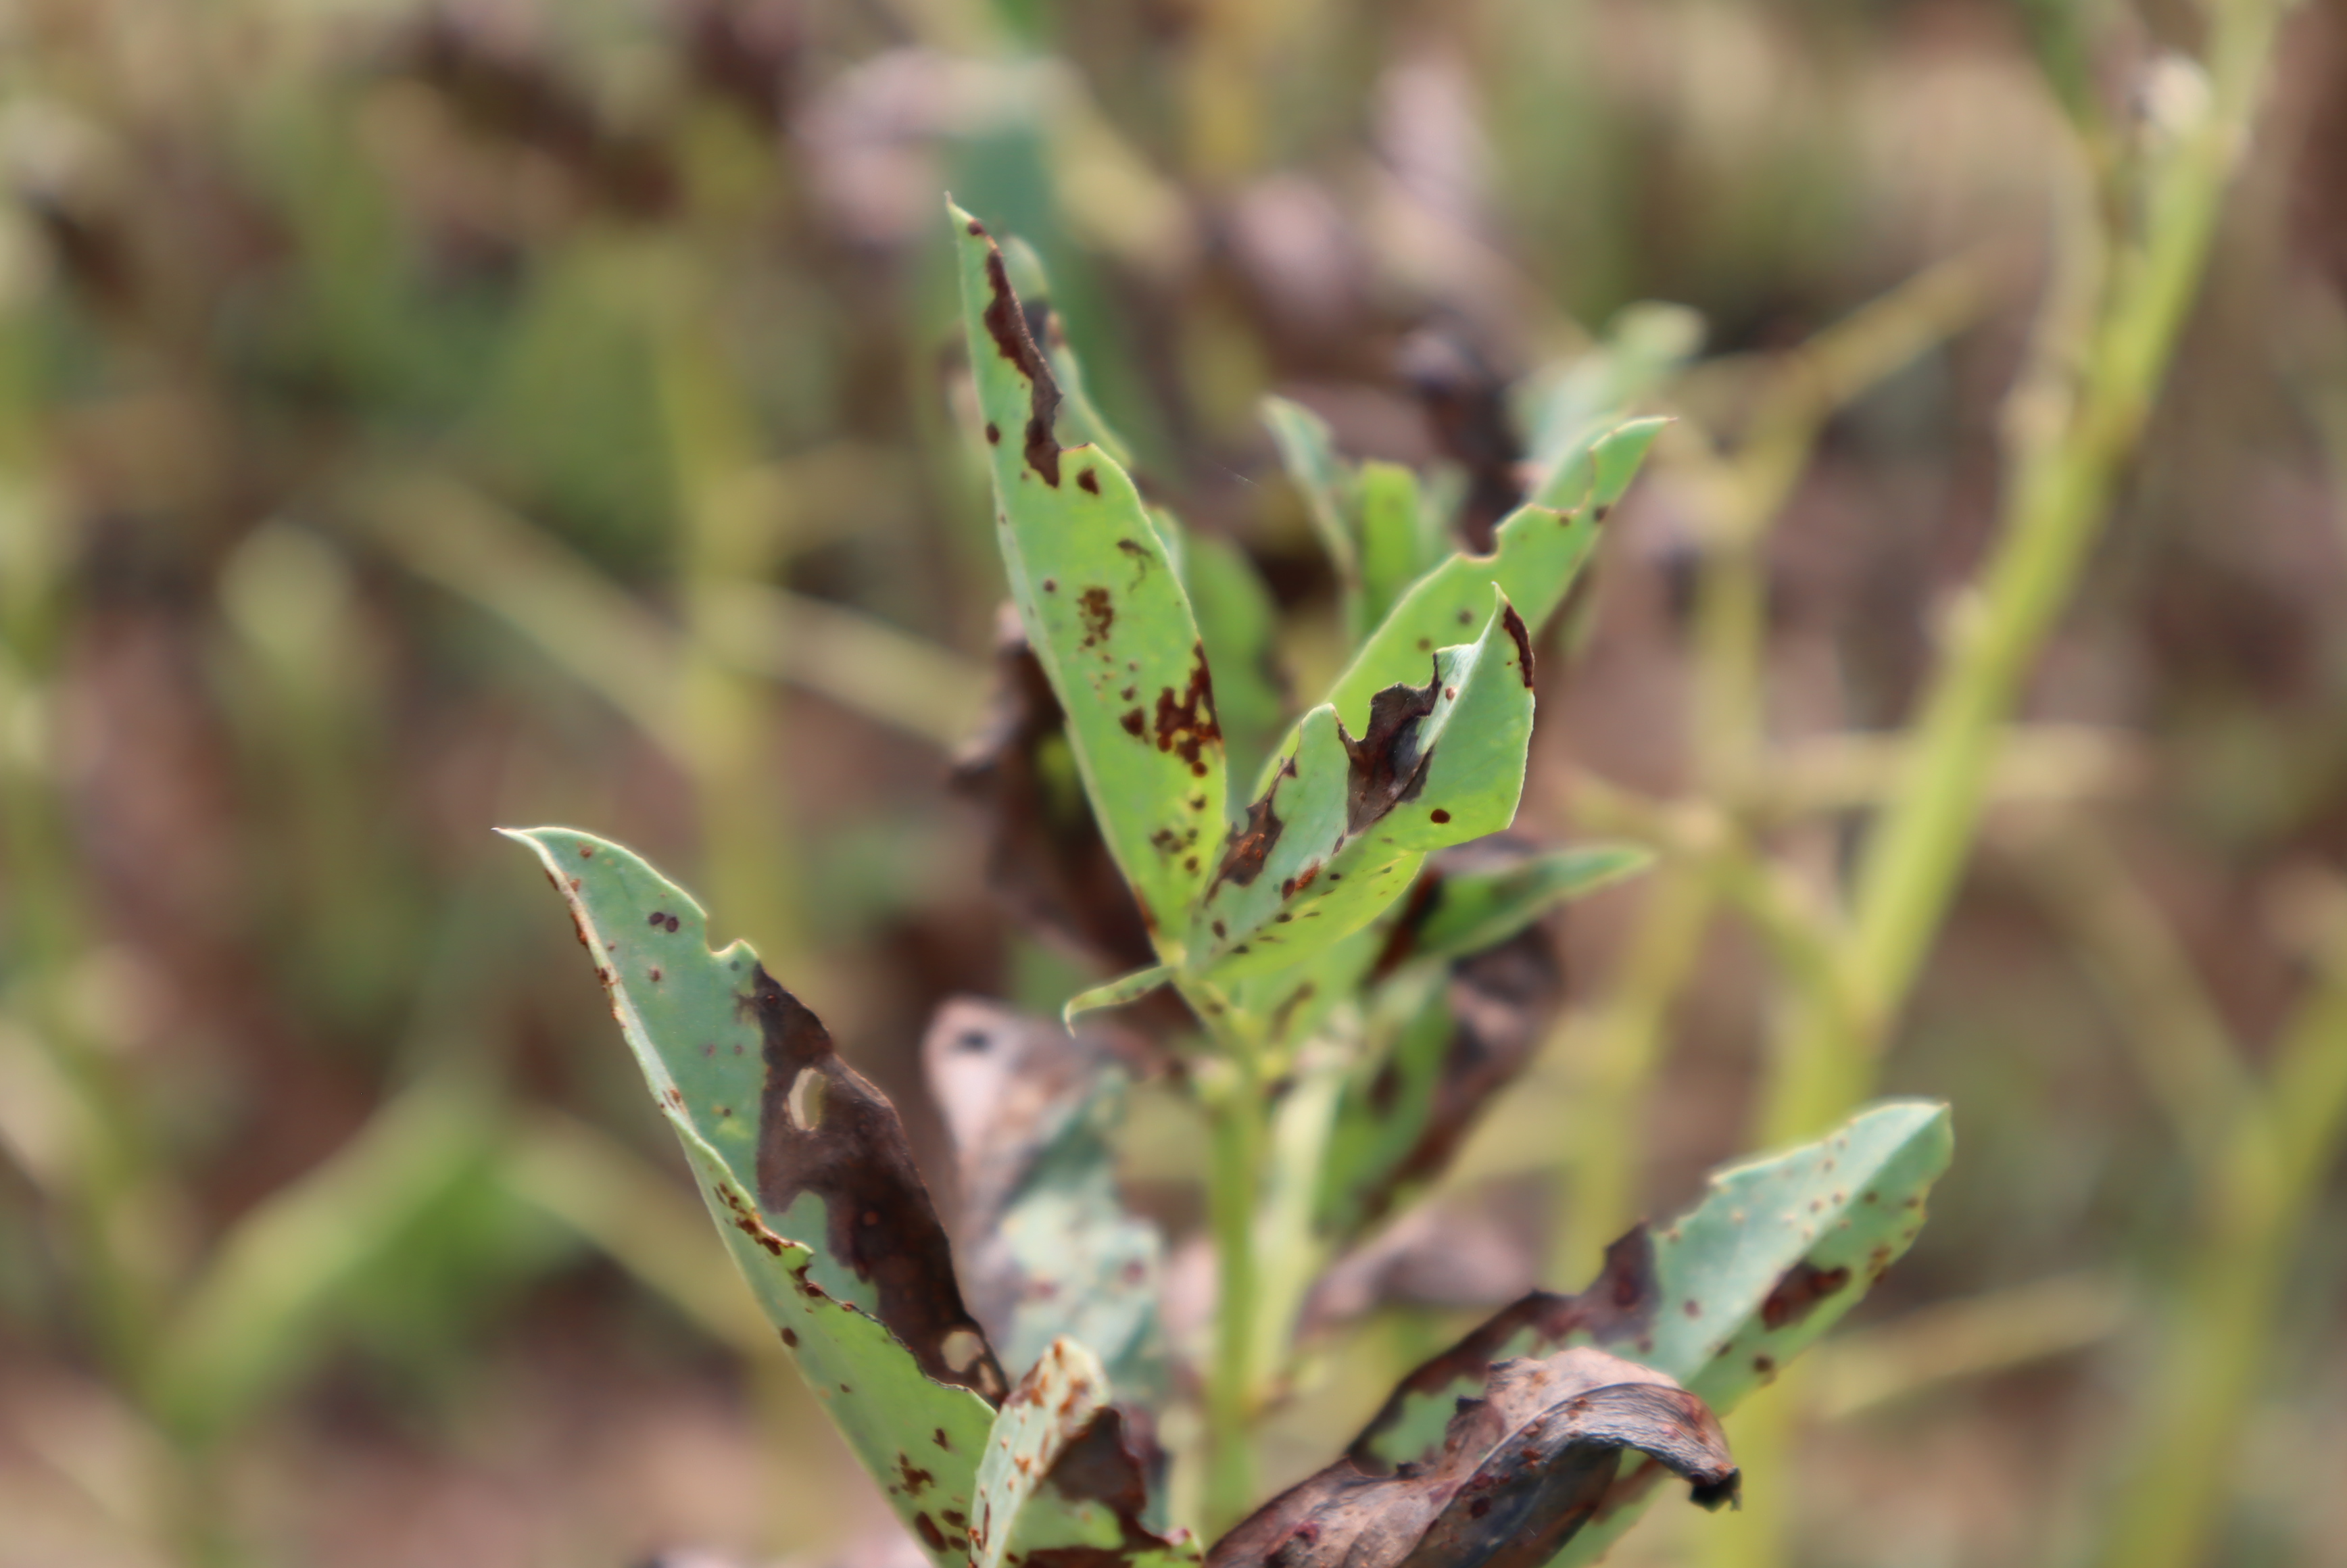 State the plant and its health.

faba bean, chocolate spot, rust
